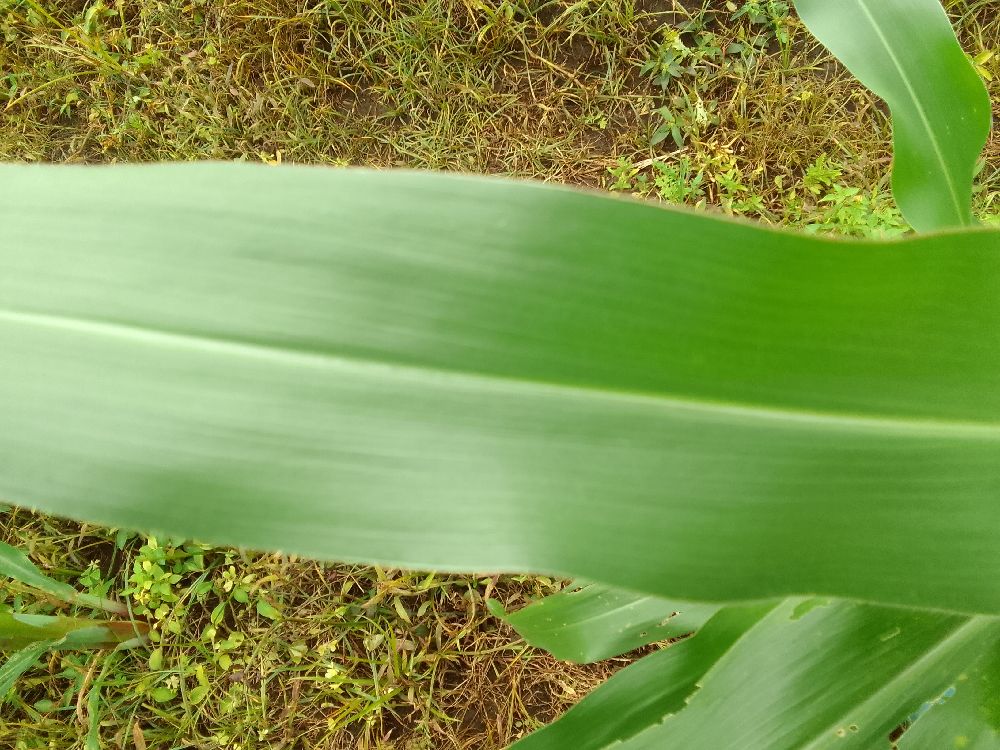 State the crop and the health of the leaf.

maize, healthy
